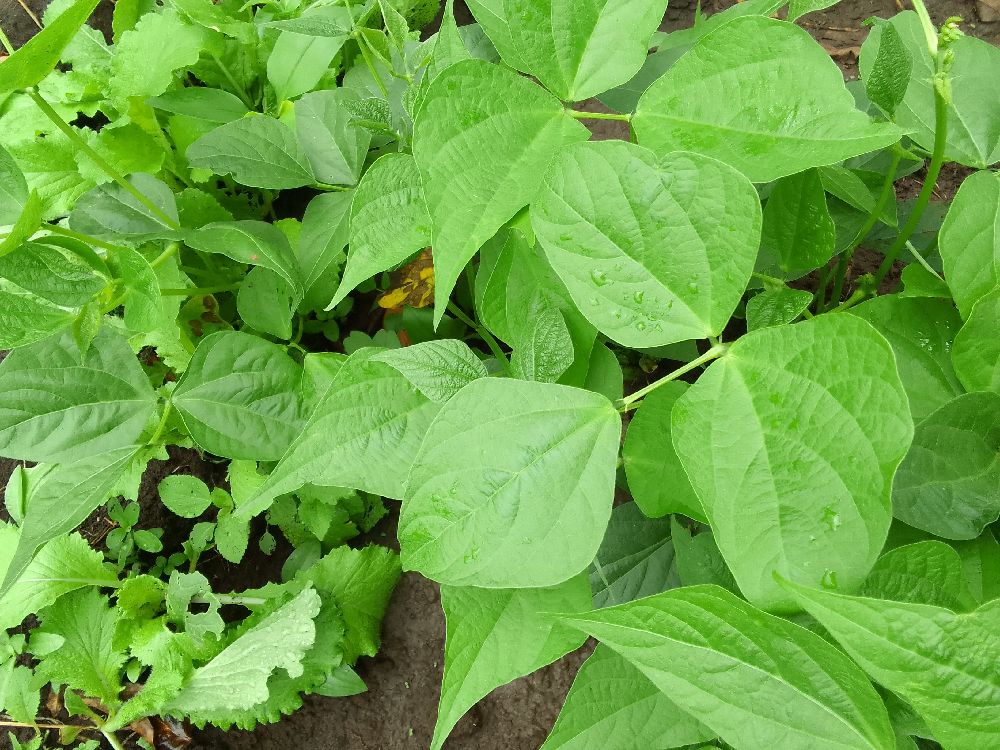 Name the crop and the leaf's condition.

common bean, healthy
